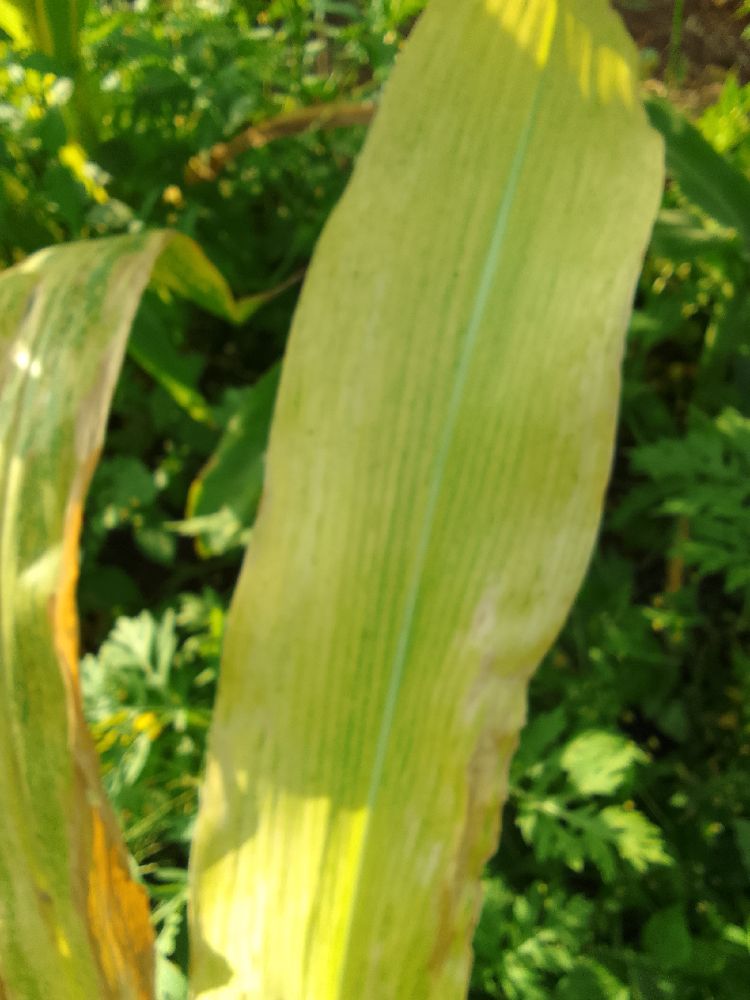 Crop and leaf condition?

maize, maize lethal necrosis
